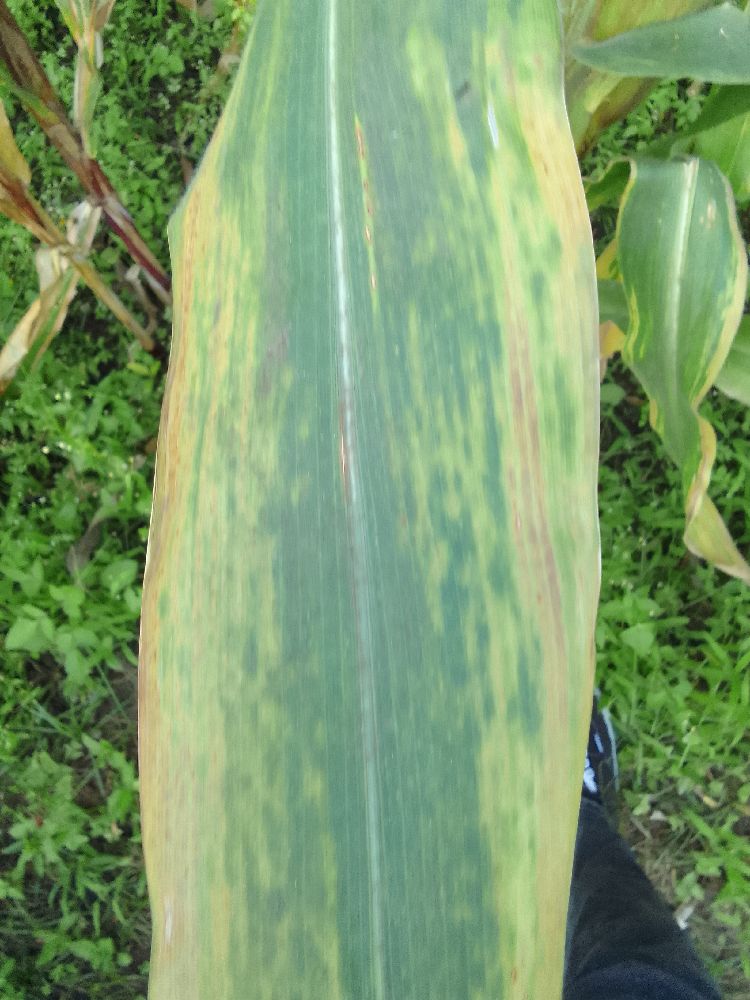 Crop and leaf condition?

maize, maize lethal necrosis
